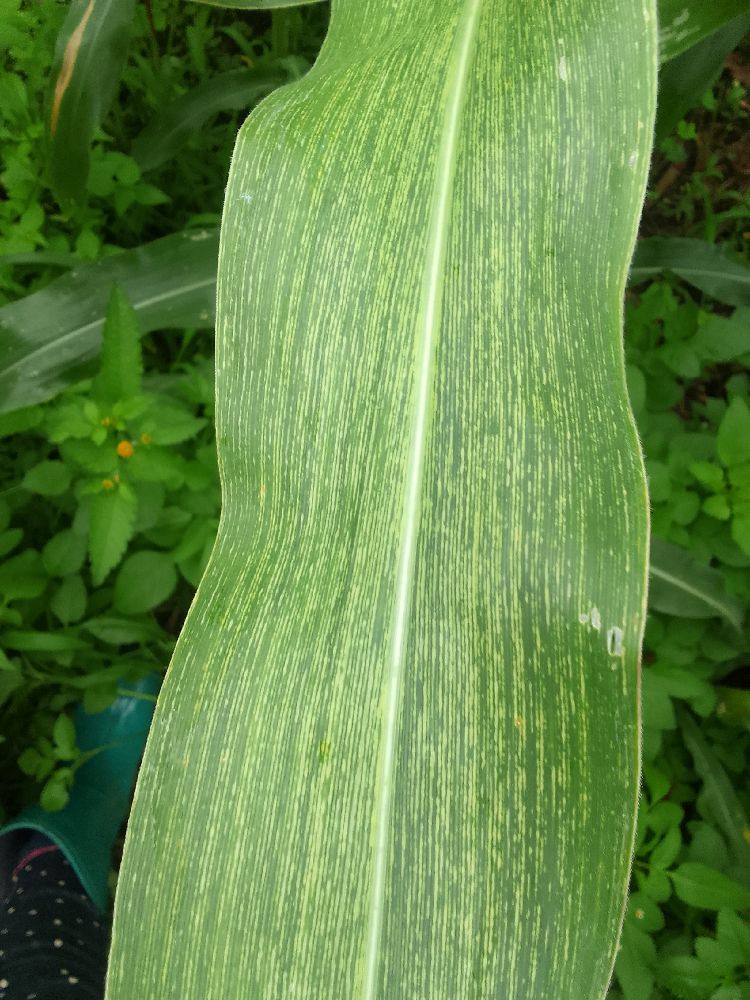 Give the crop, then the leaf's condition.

maize, maize streak virus
